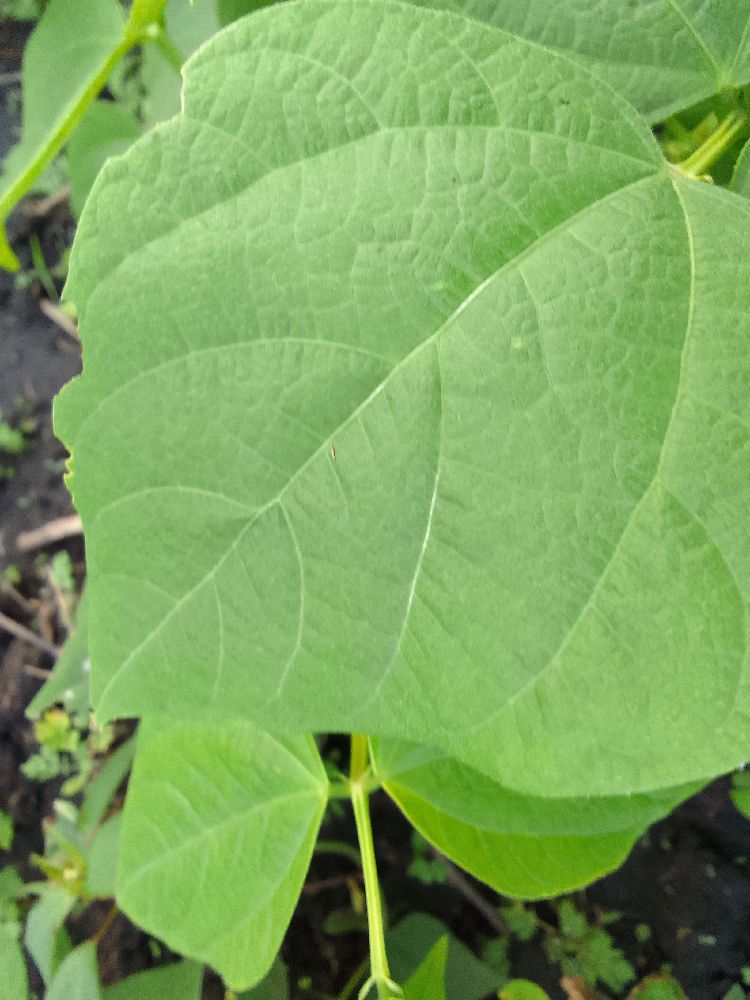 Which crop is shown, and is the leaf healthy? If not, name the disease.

common bean, healthy
